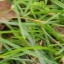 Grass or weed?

grass
